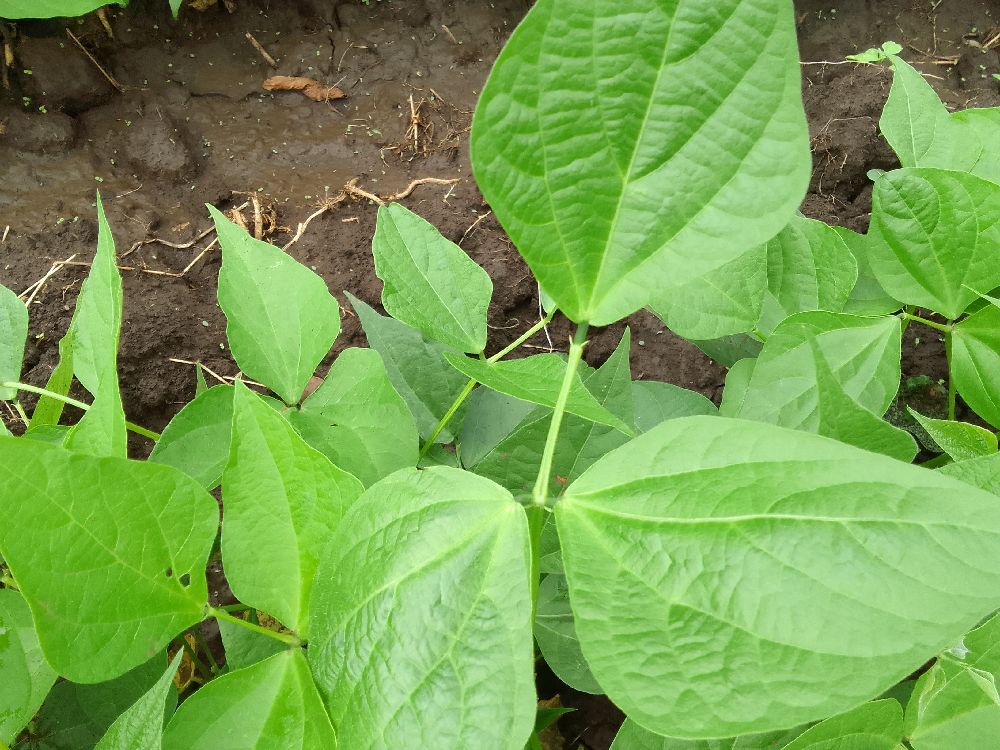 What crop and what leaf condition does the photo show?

common bean, healthy
